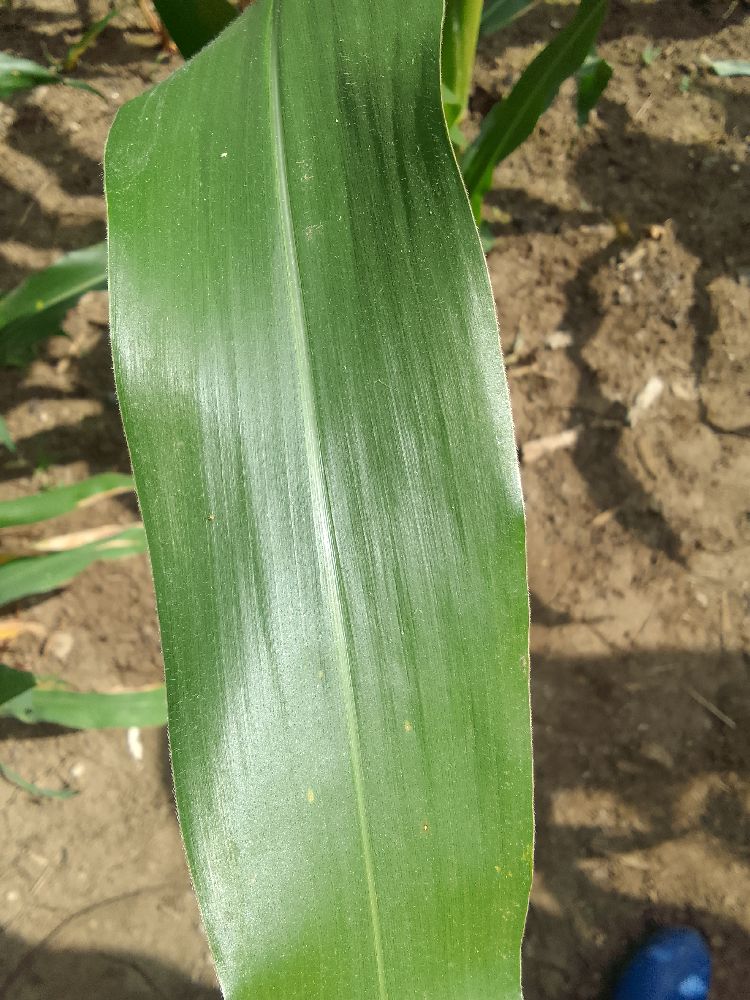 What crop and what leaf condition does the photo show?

maize, healthy
